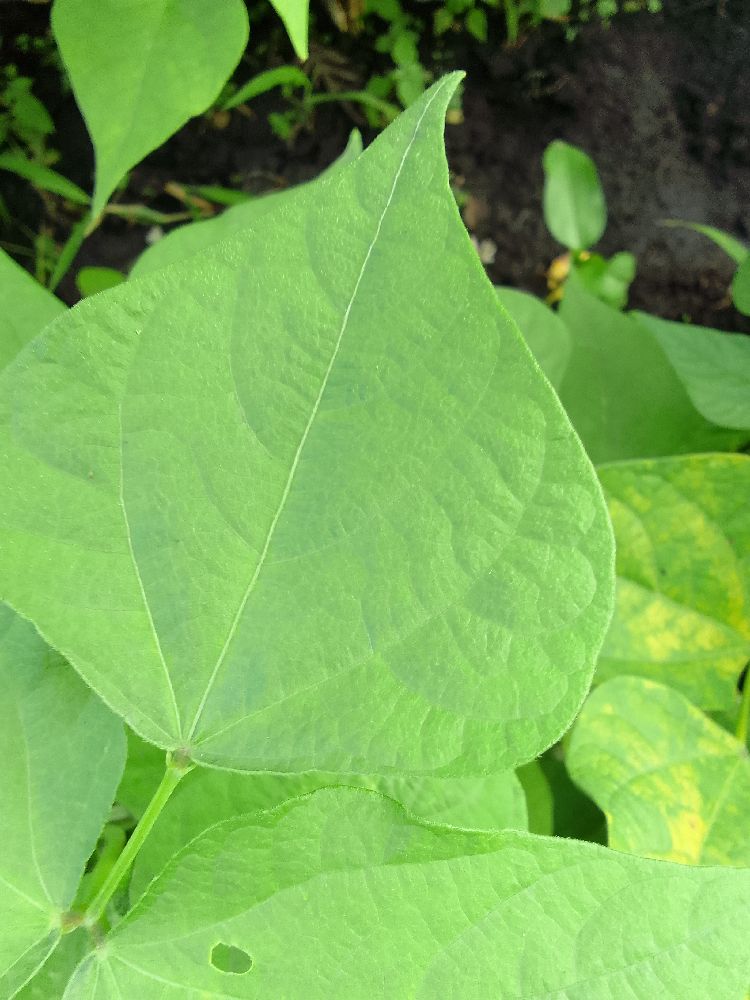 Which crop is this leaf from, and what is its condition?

common bean, healthy
